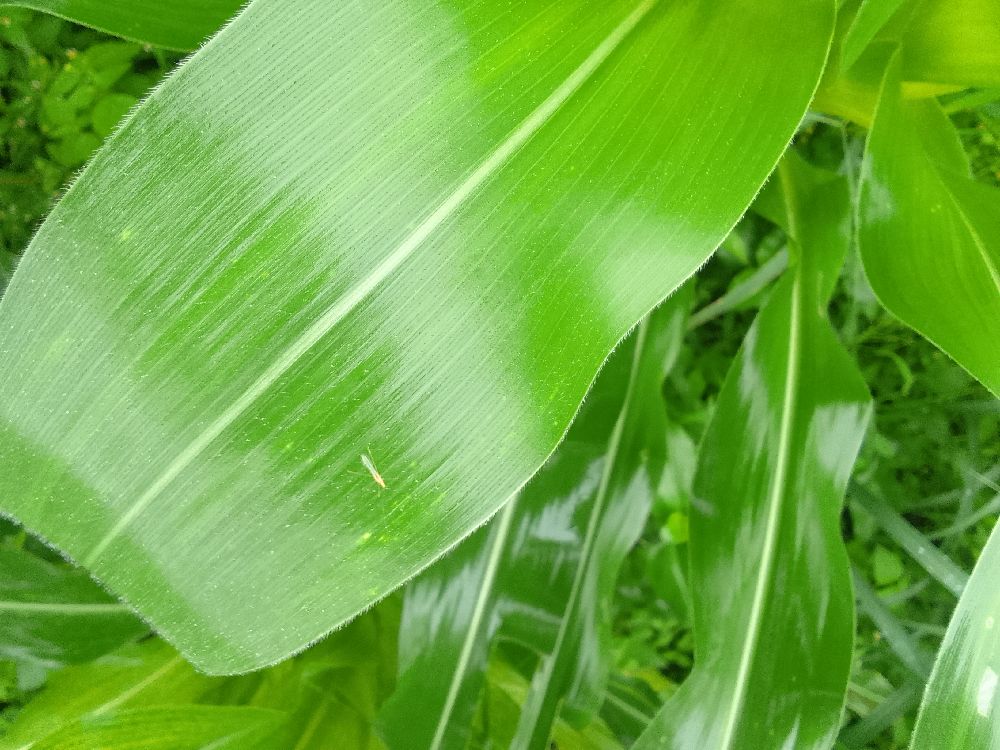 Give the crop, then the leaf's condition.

maize, healthy
